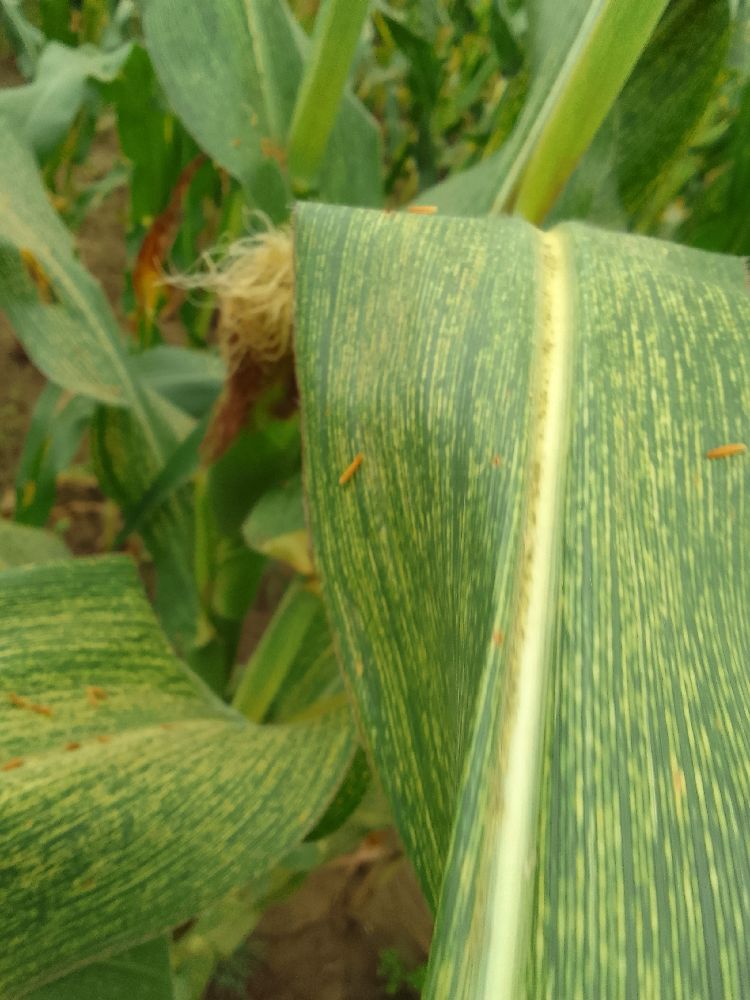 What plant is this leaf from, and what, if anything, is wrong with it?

maize, maize streak virus
